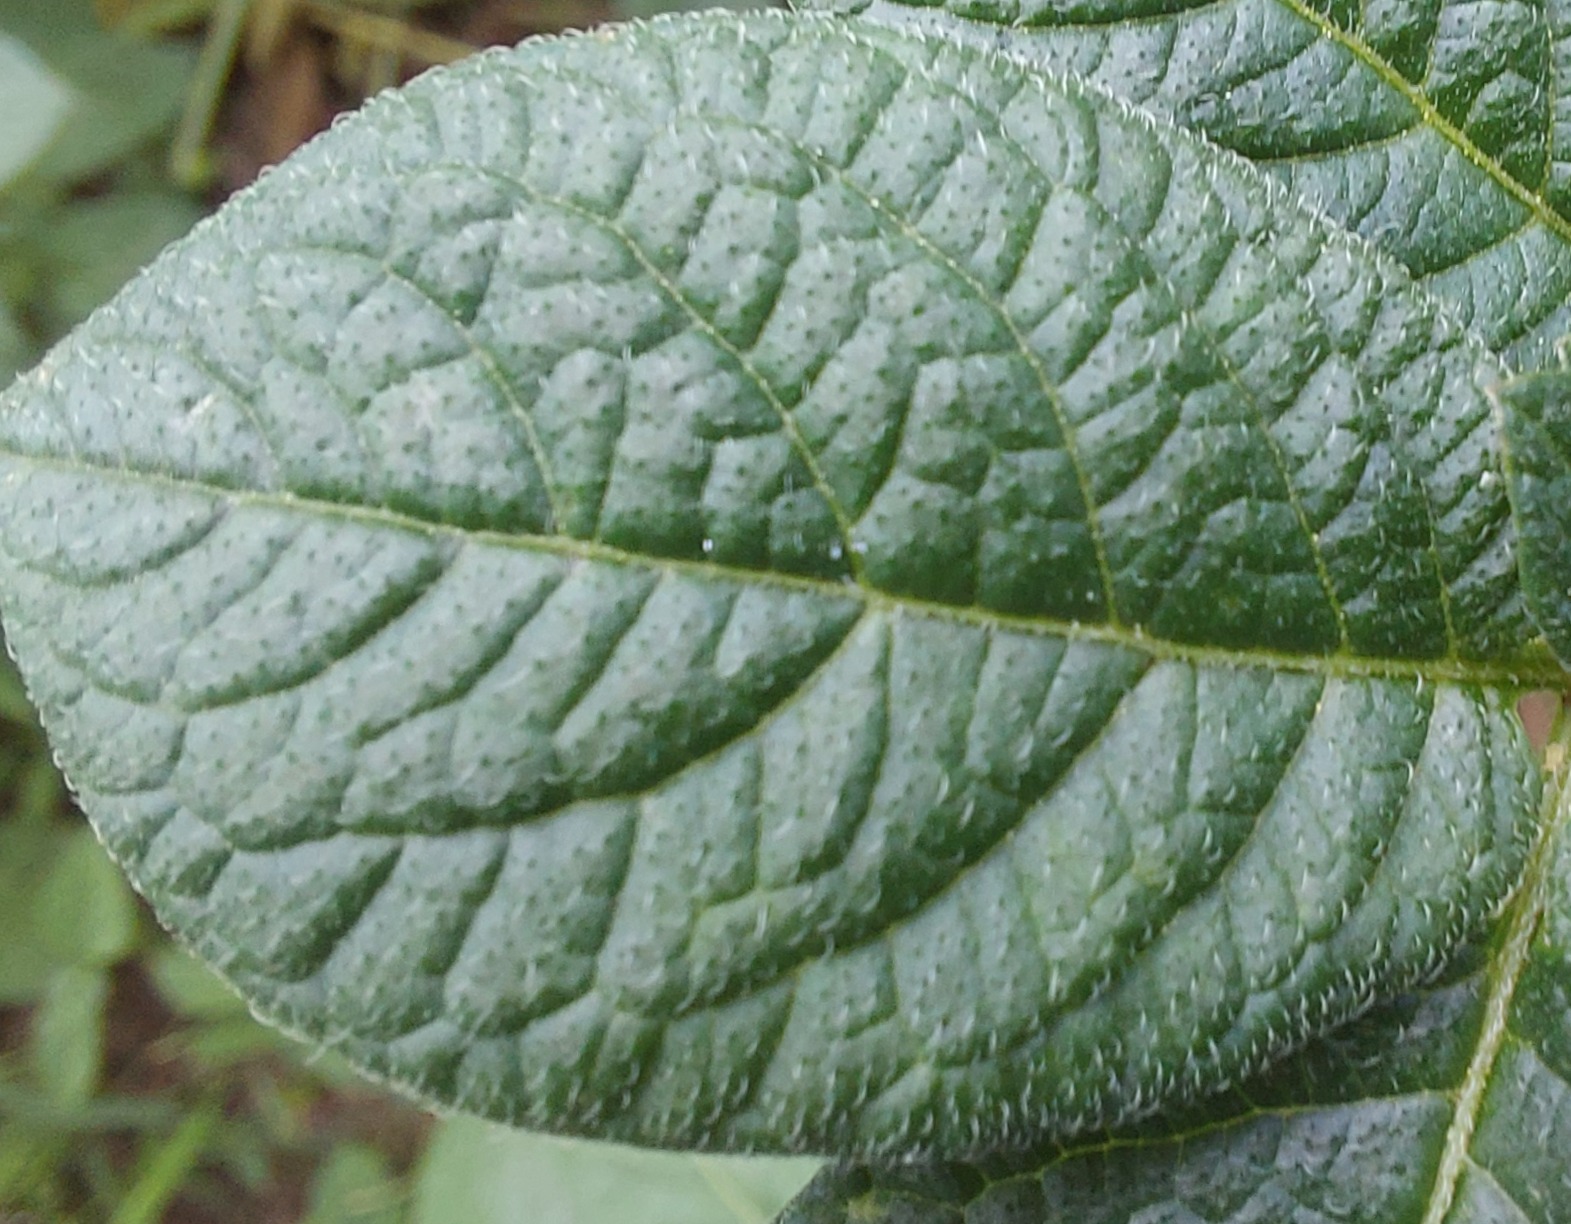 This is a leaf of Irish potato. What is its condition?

healthy
